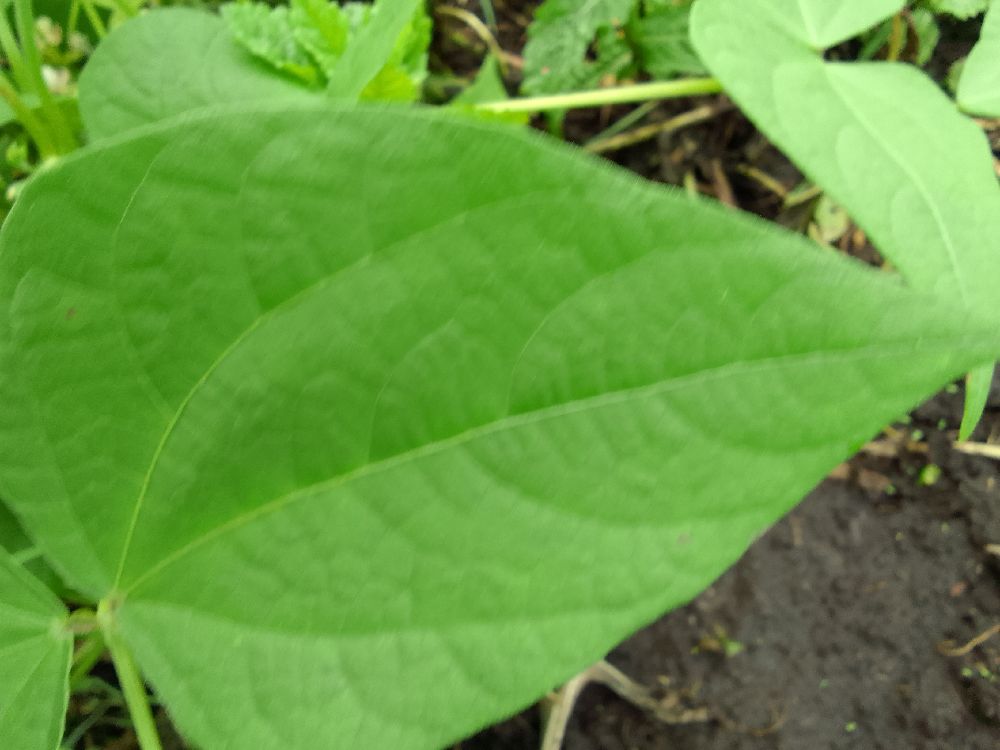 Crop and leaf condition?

common bean, healthy
